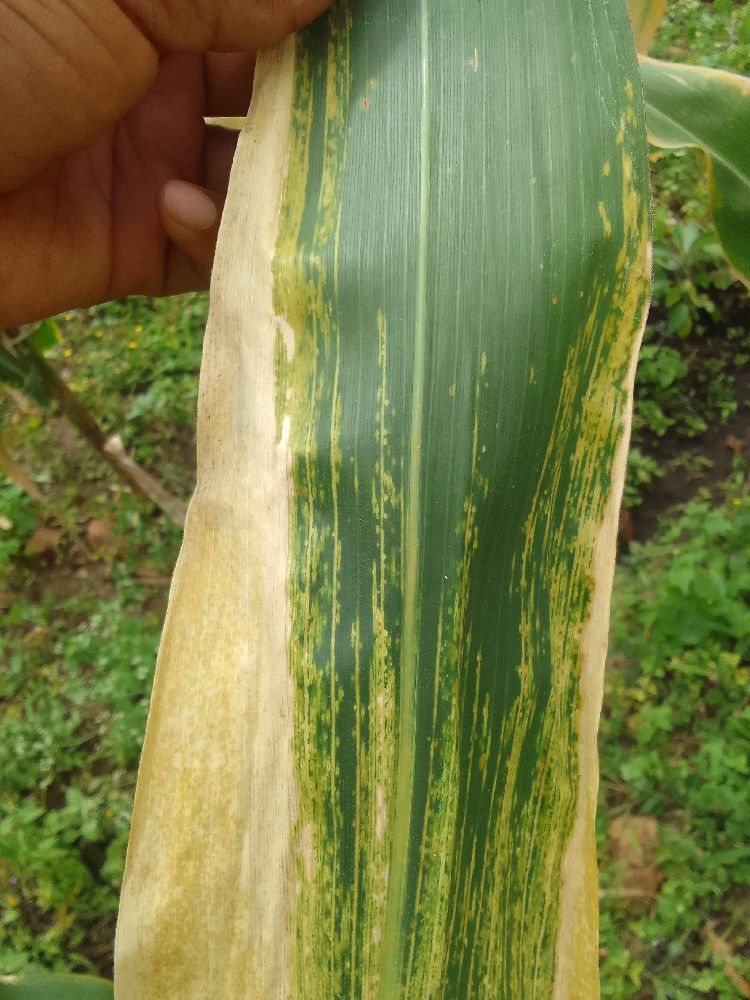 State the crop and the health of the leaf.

maize, maize lethal necrosis
